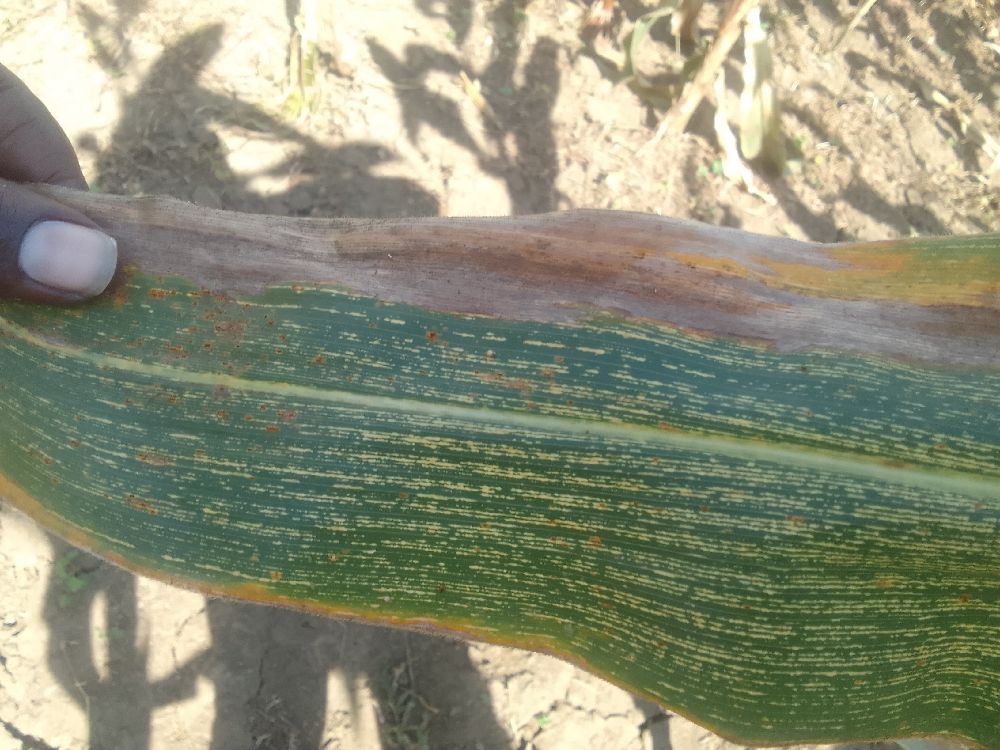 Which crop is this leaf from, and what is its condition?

maize, maize streak virus
